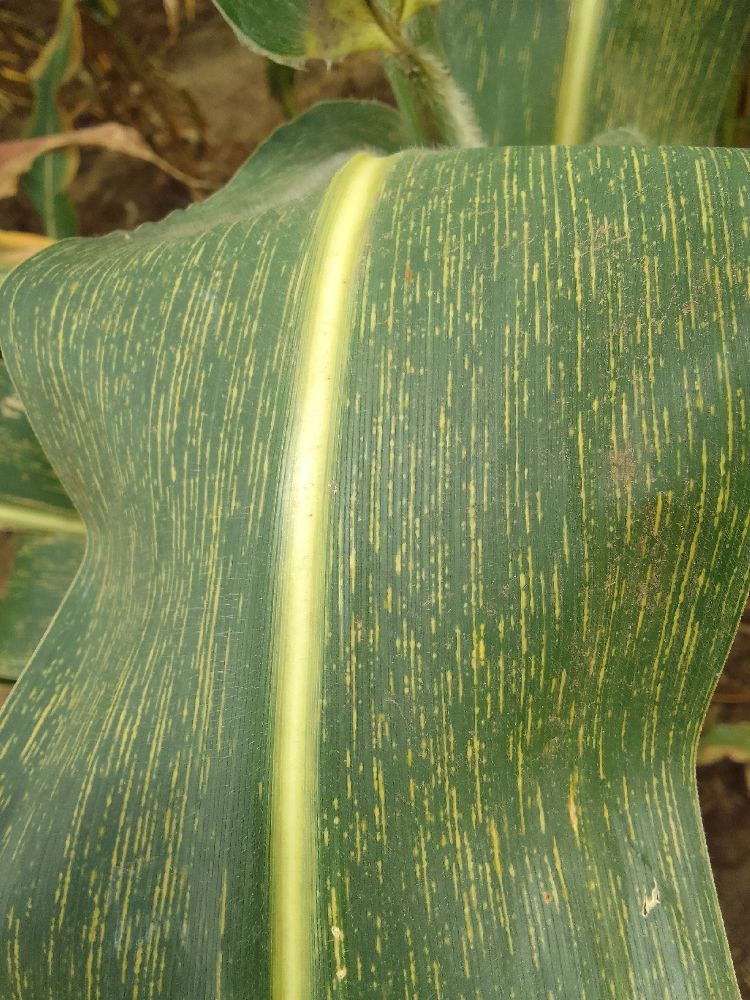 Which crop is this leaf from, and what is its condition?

maize, maize streak virus
